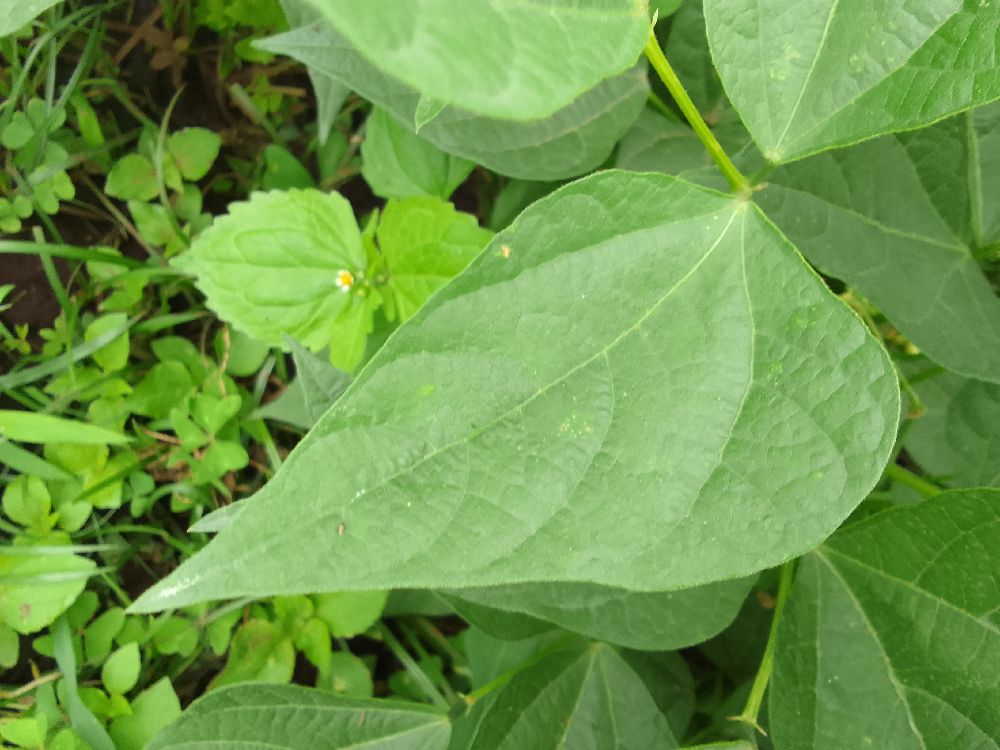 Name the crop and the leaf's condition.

common bean, healthy
